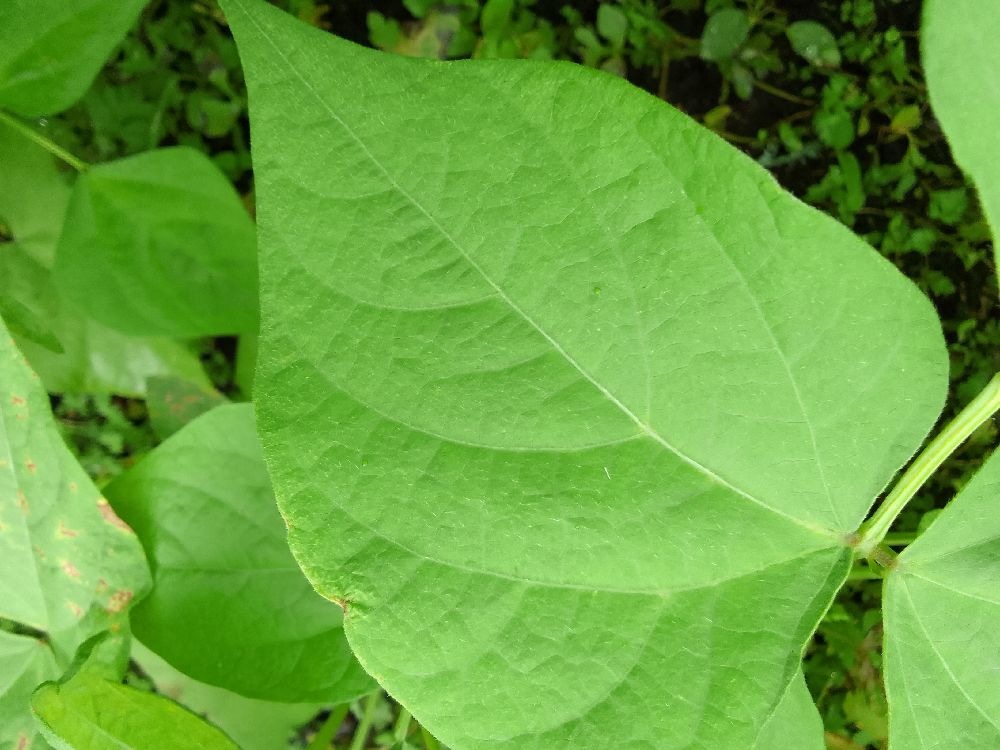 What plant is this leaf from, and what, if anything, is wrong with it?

common bean, healthy
